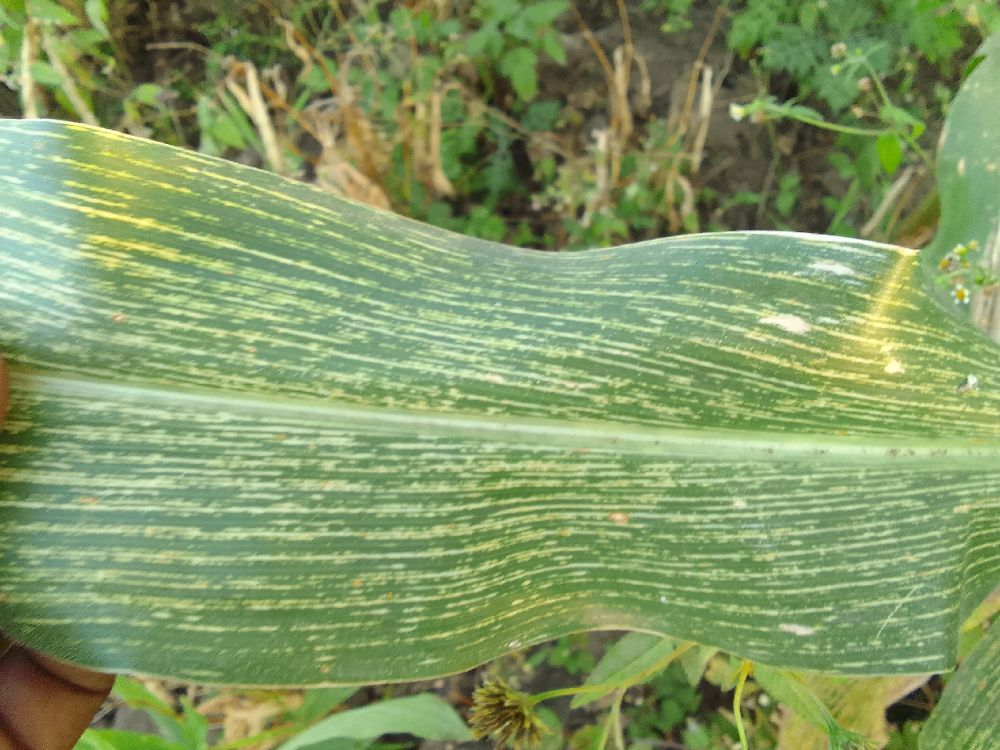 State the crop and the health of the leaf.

maize, maize streak virus
